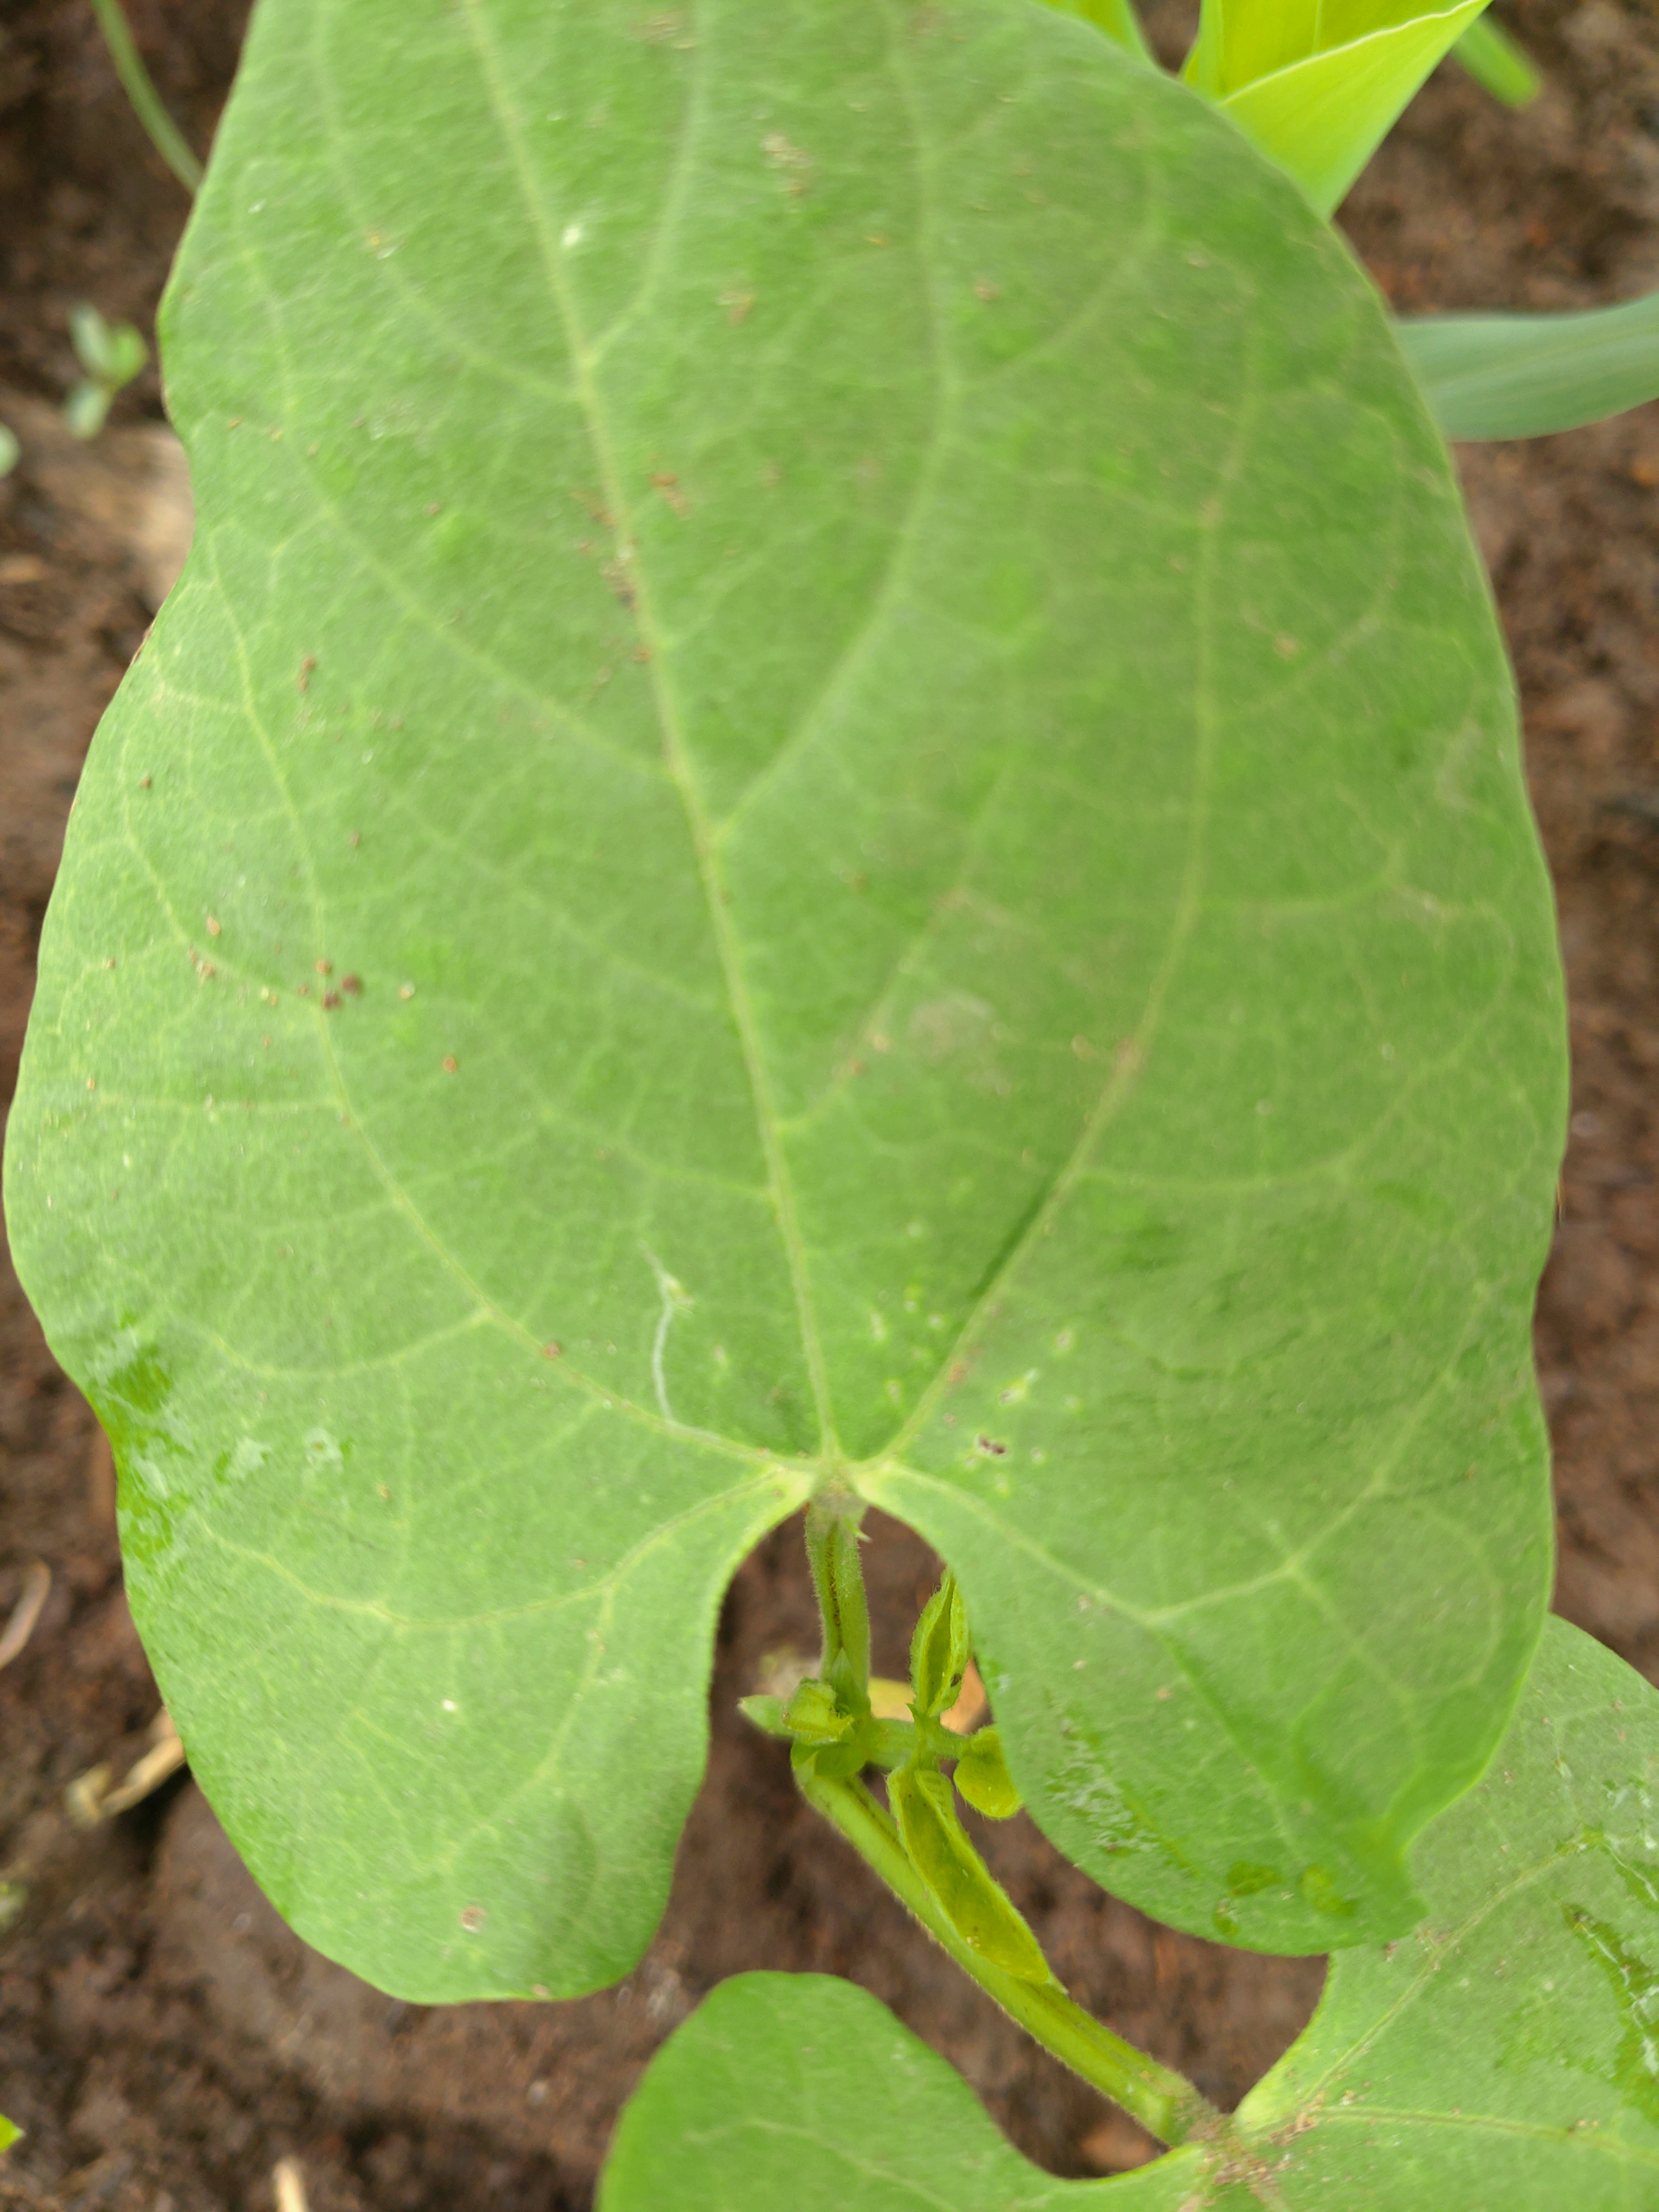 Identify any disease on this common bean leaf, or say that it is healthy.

healthy
